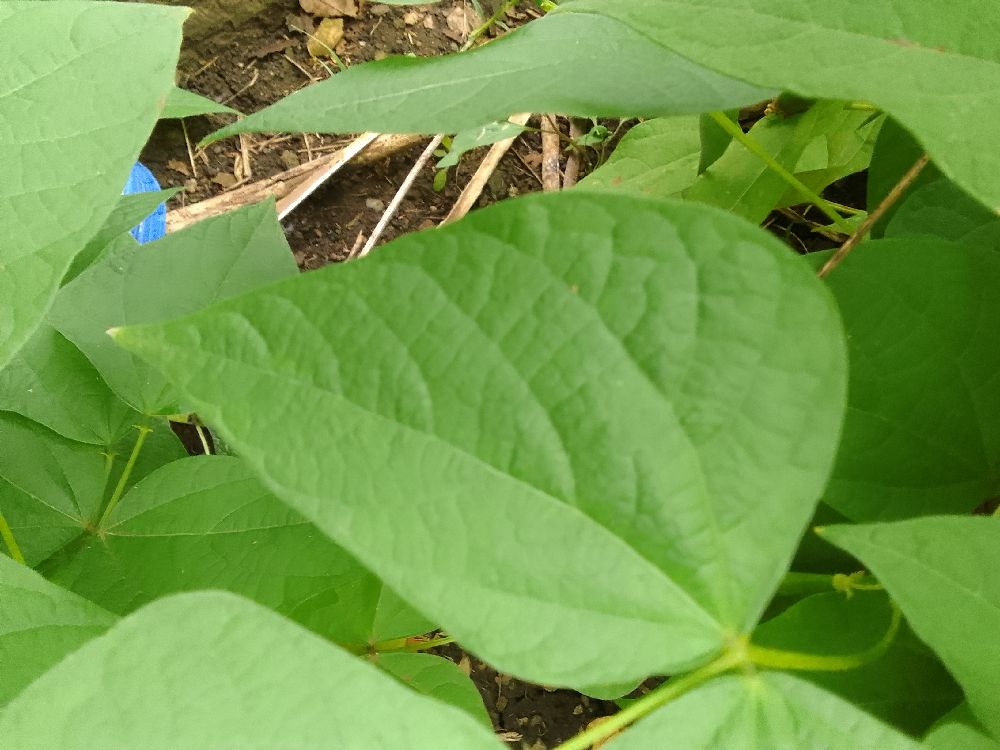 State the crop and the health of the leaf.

common bean, healthy
